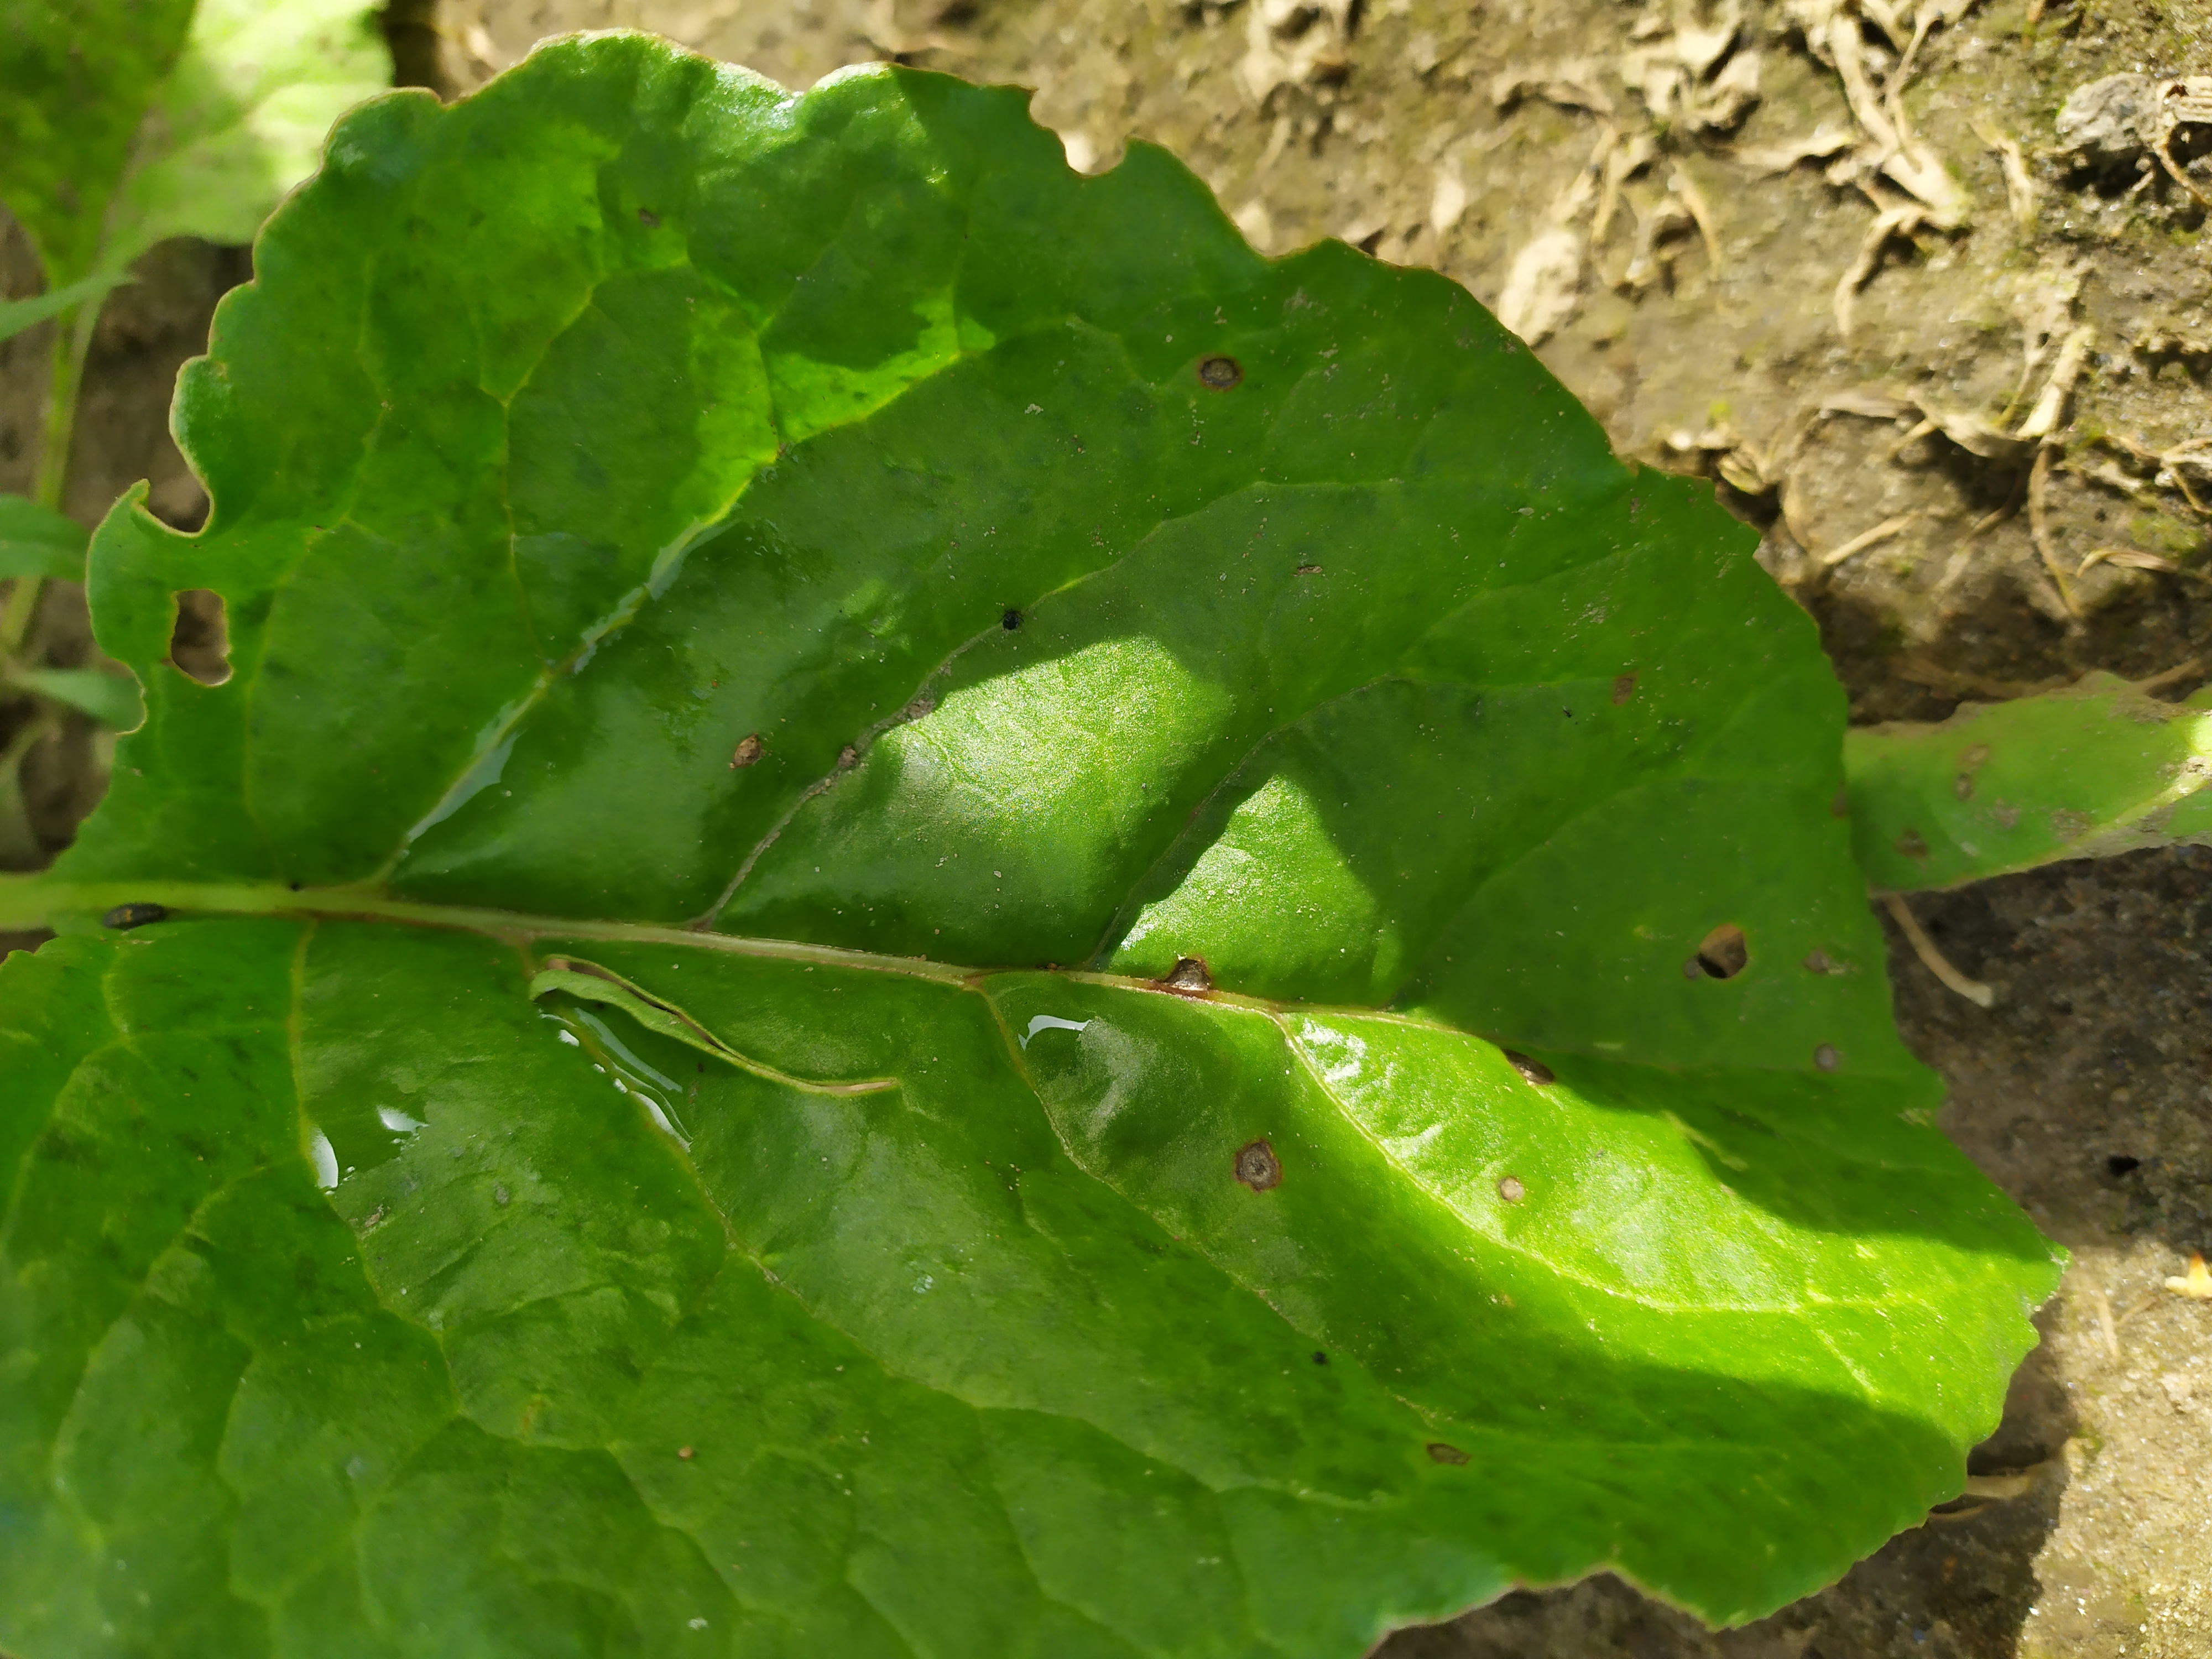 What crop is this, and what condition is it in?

beet, cercospora
